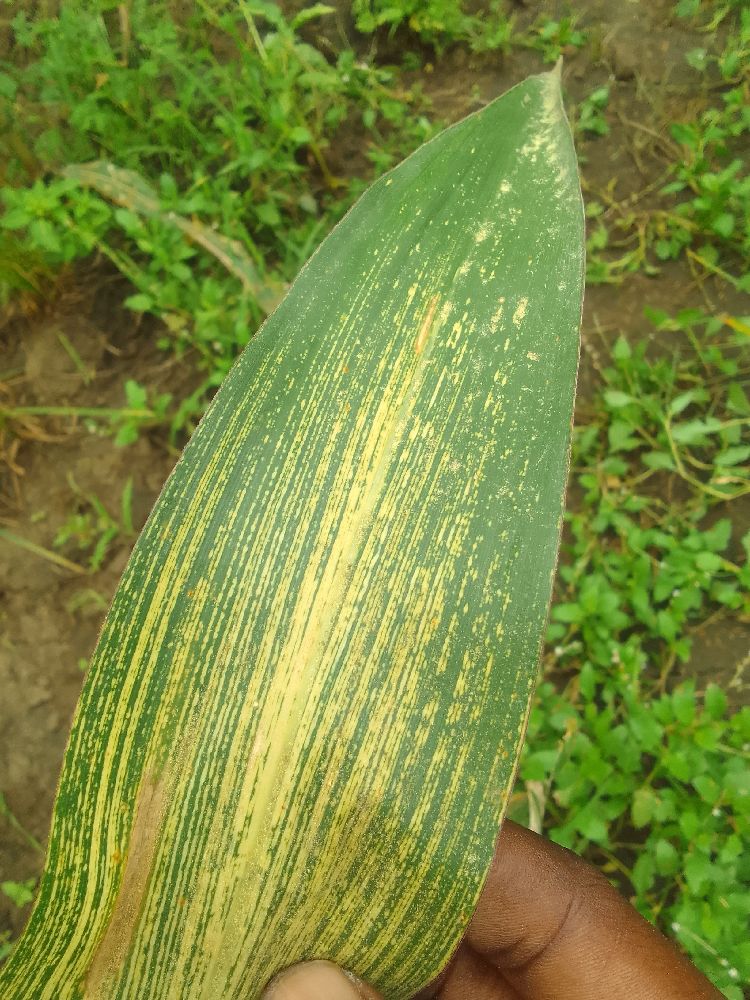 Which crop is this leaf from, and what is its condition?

maize, maize streak virus
